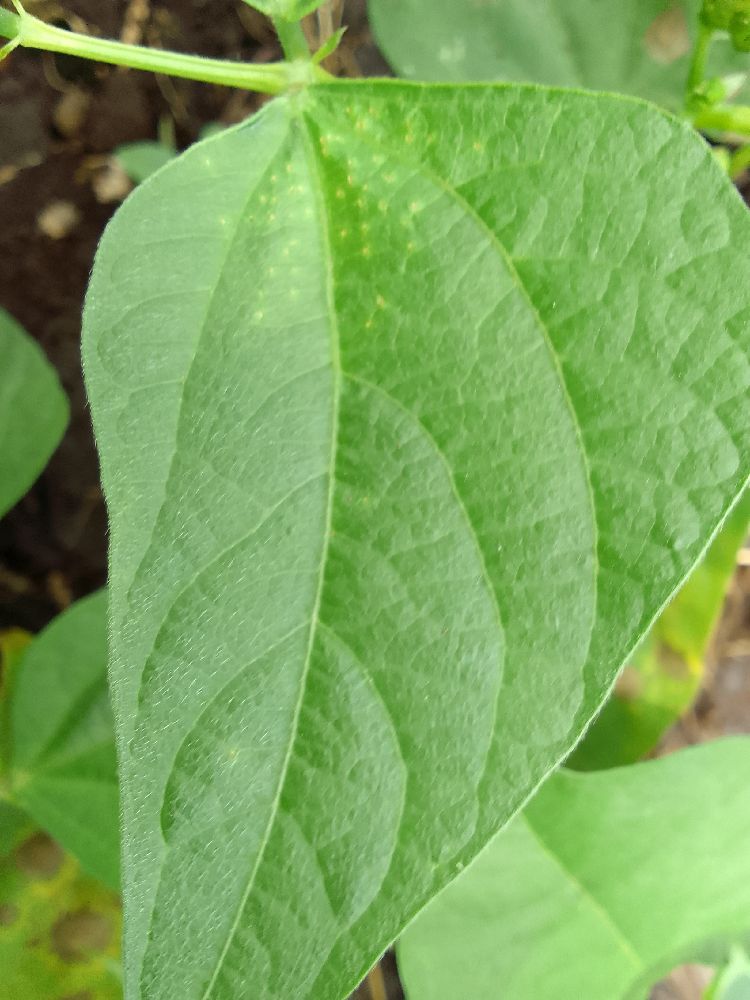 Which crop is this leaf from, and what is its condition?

common bean, healthy
